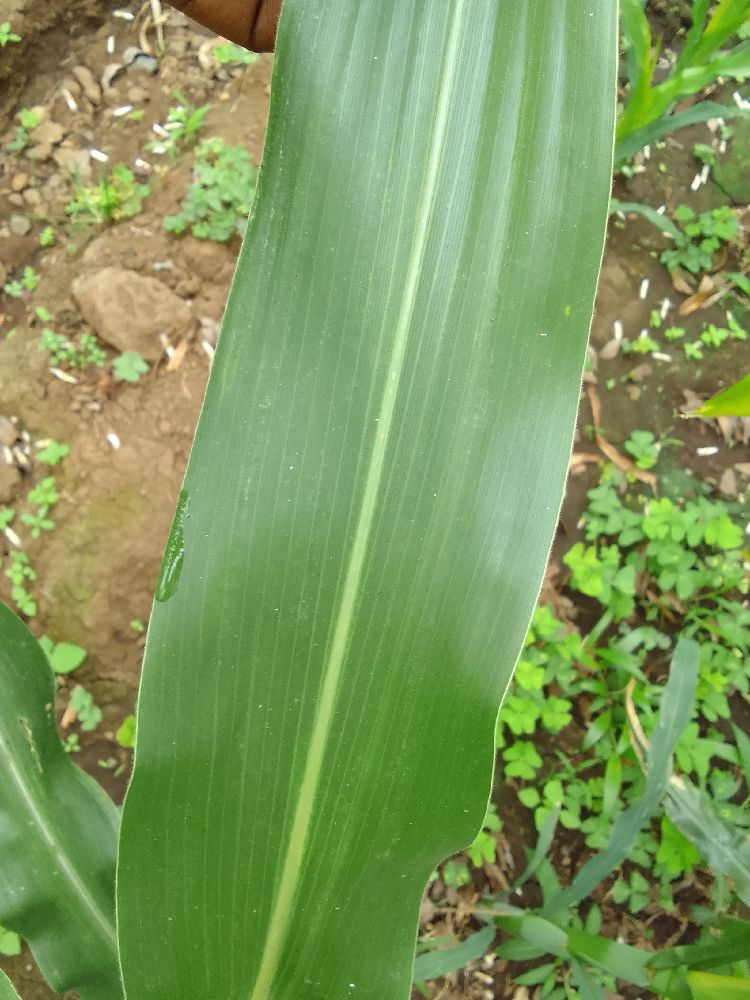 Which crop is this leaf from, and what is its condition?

maize, healthy
